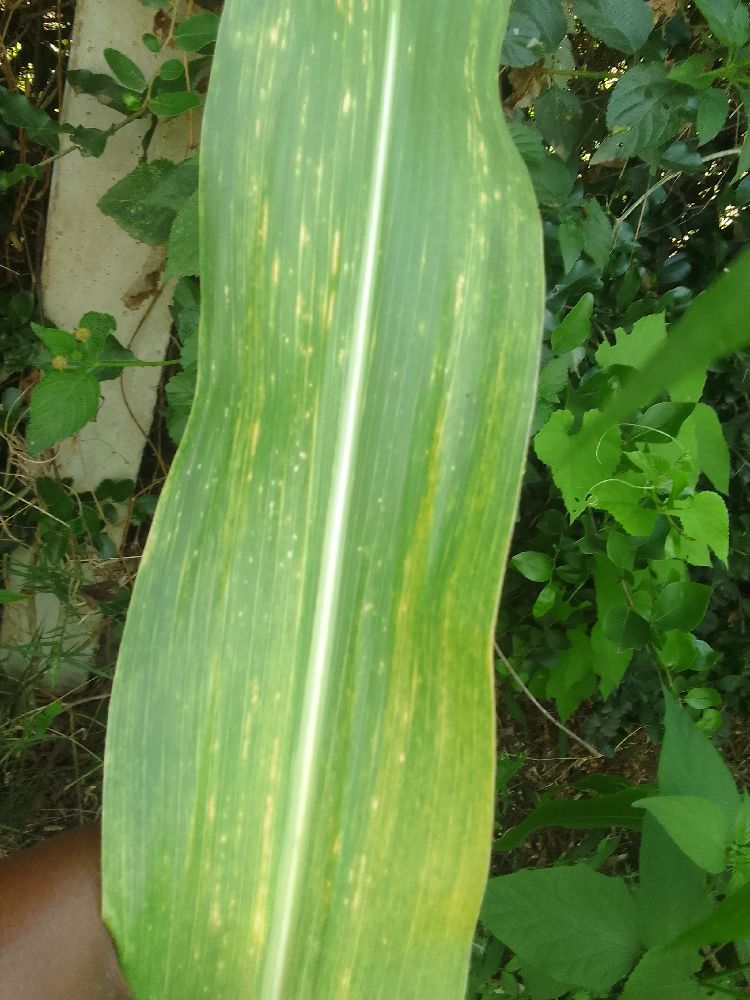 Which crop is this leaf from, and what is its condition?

maize, maize lethal necrosis
